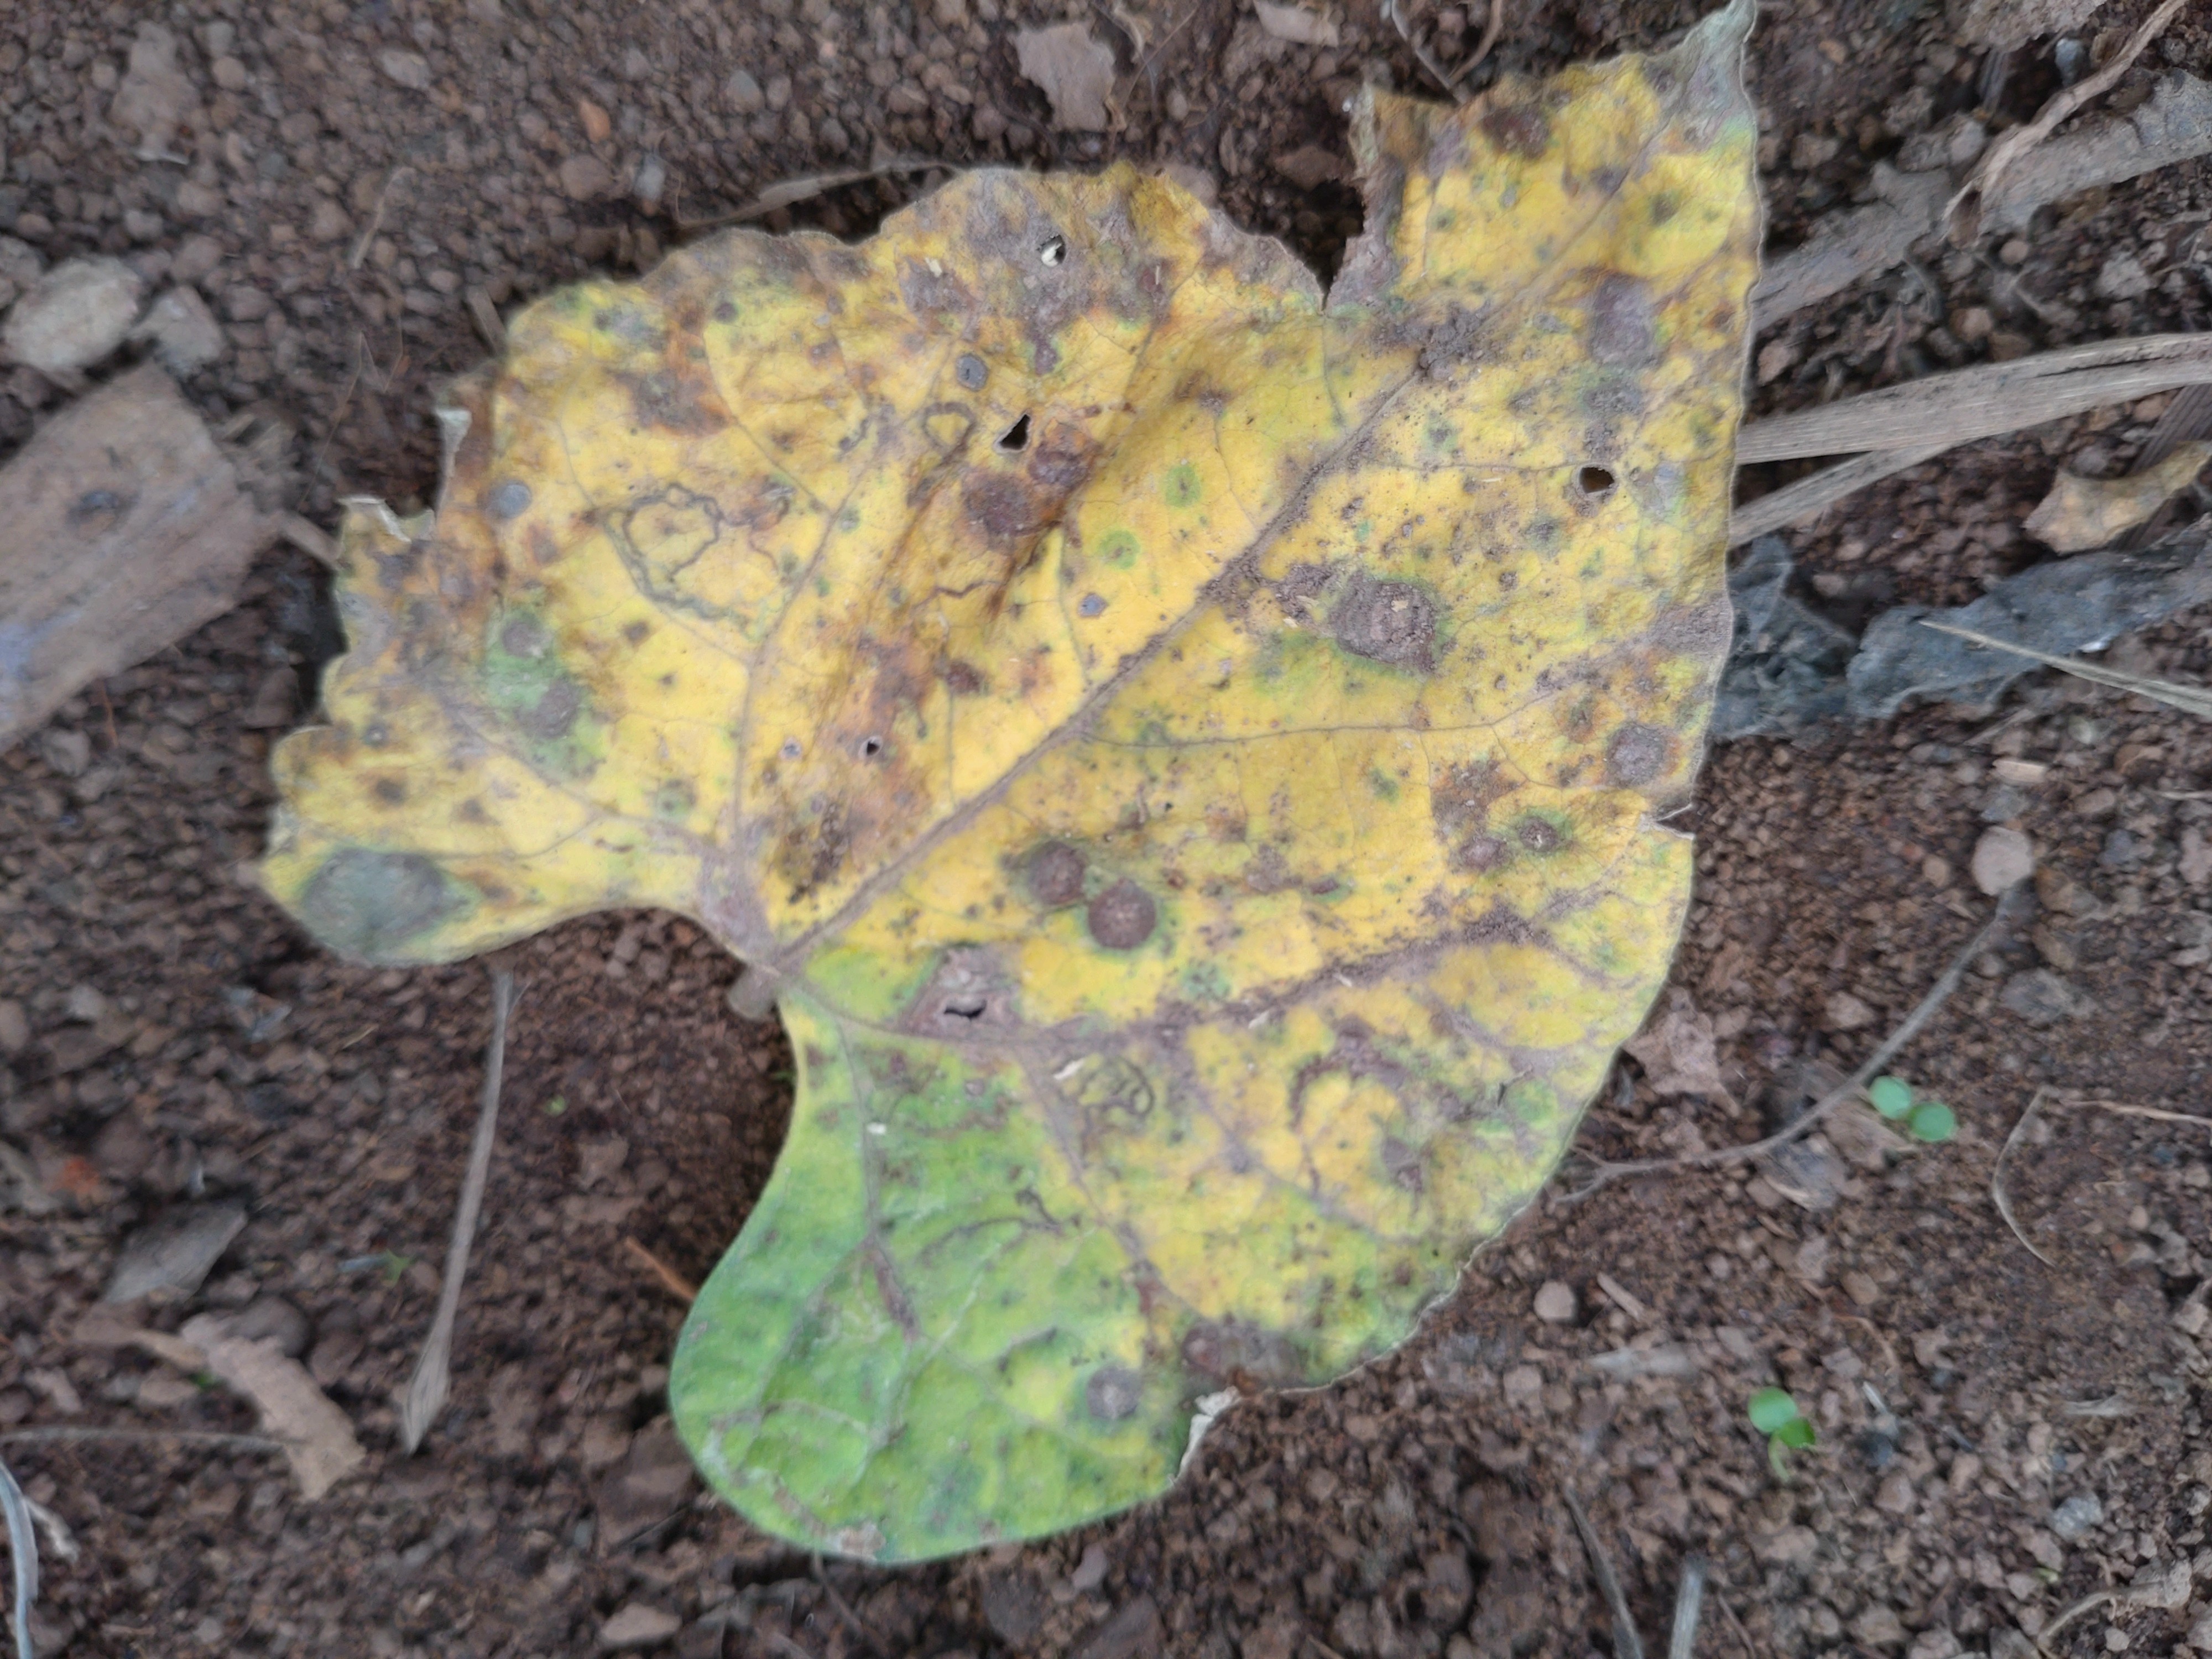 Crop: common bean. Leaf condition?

rust
